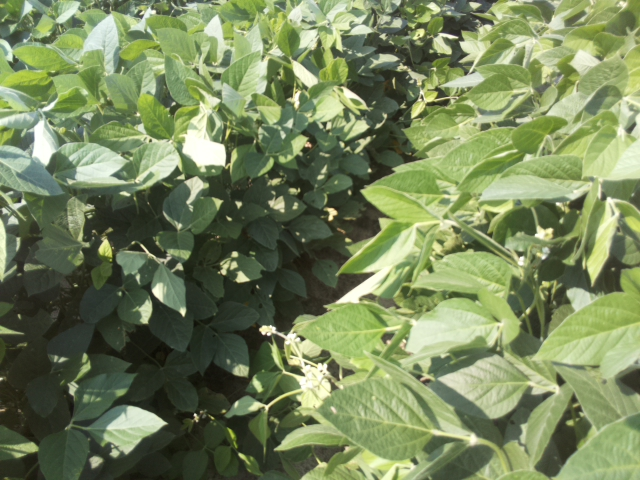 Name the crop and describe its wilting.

soybean, leaflets folding inward at secondary pulvinus with no turgor loss in leaflets or petioles
